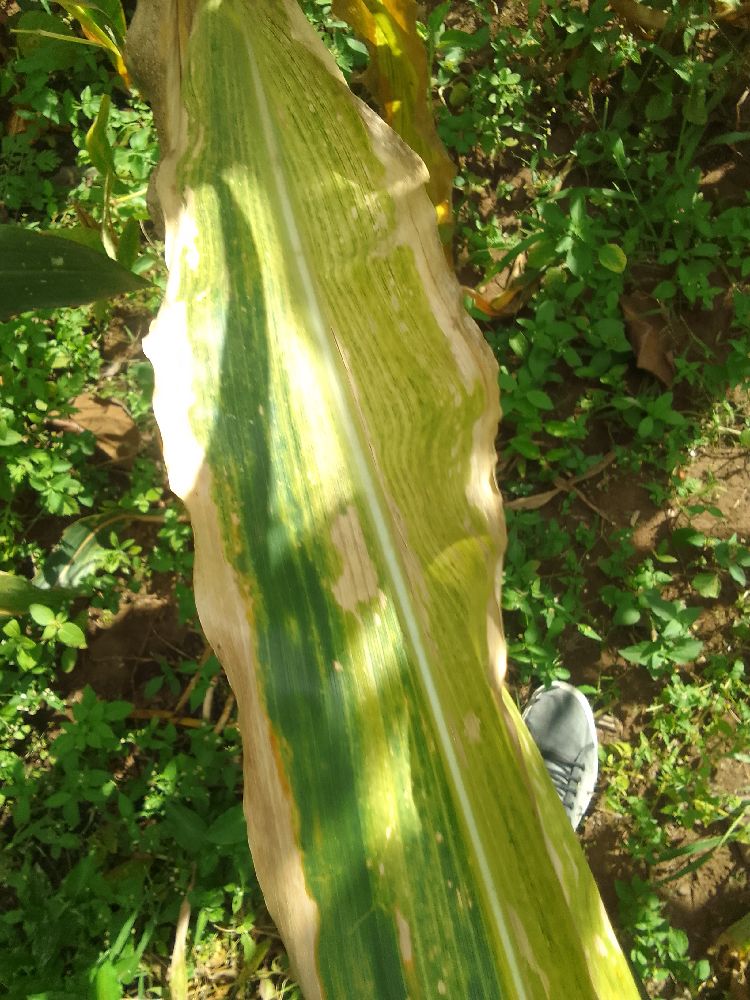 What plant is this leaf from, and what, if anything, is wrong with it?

maize, maize lethal necrosis
